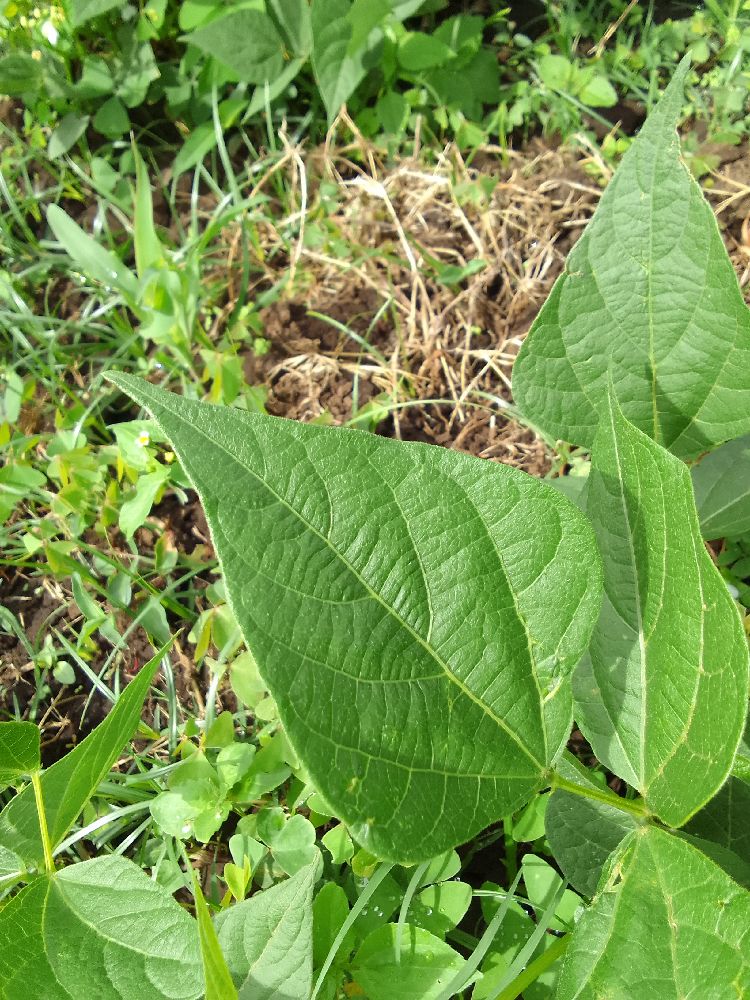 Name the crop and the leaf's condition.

common bean, healthy
